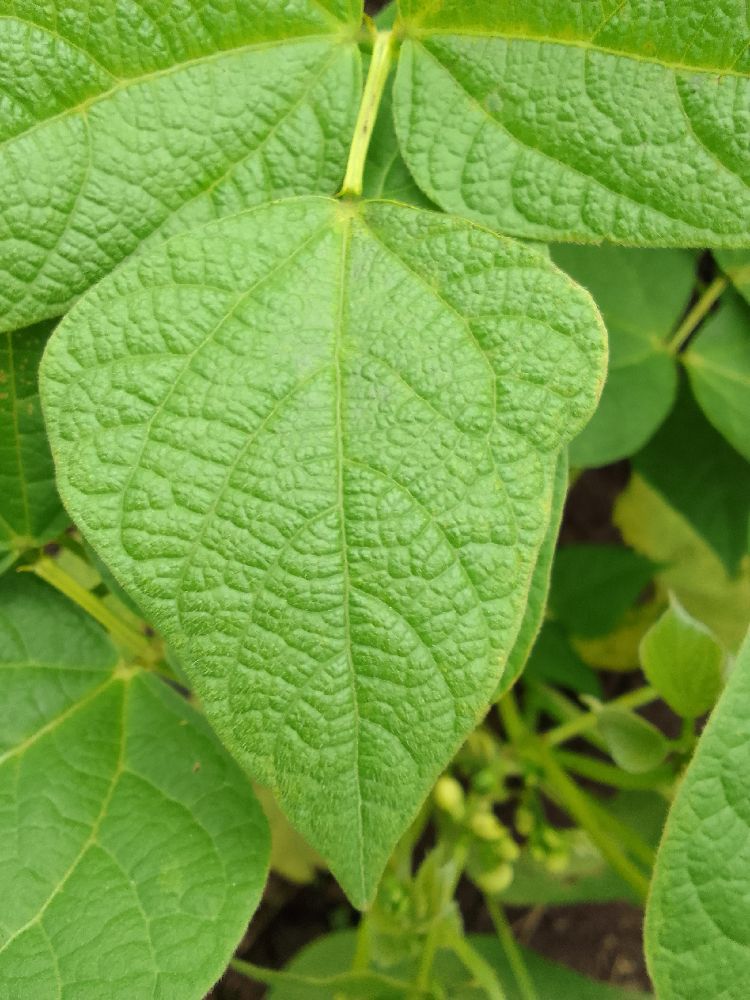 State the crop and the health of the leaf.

common bean, healthy
